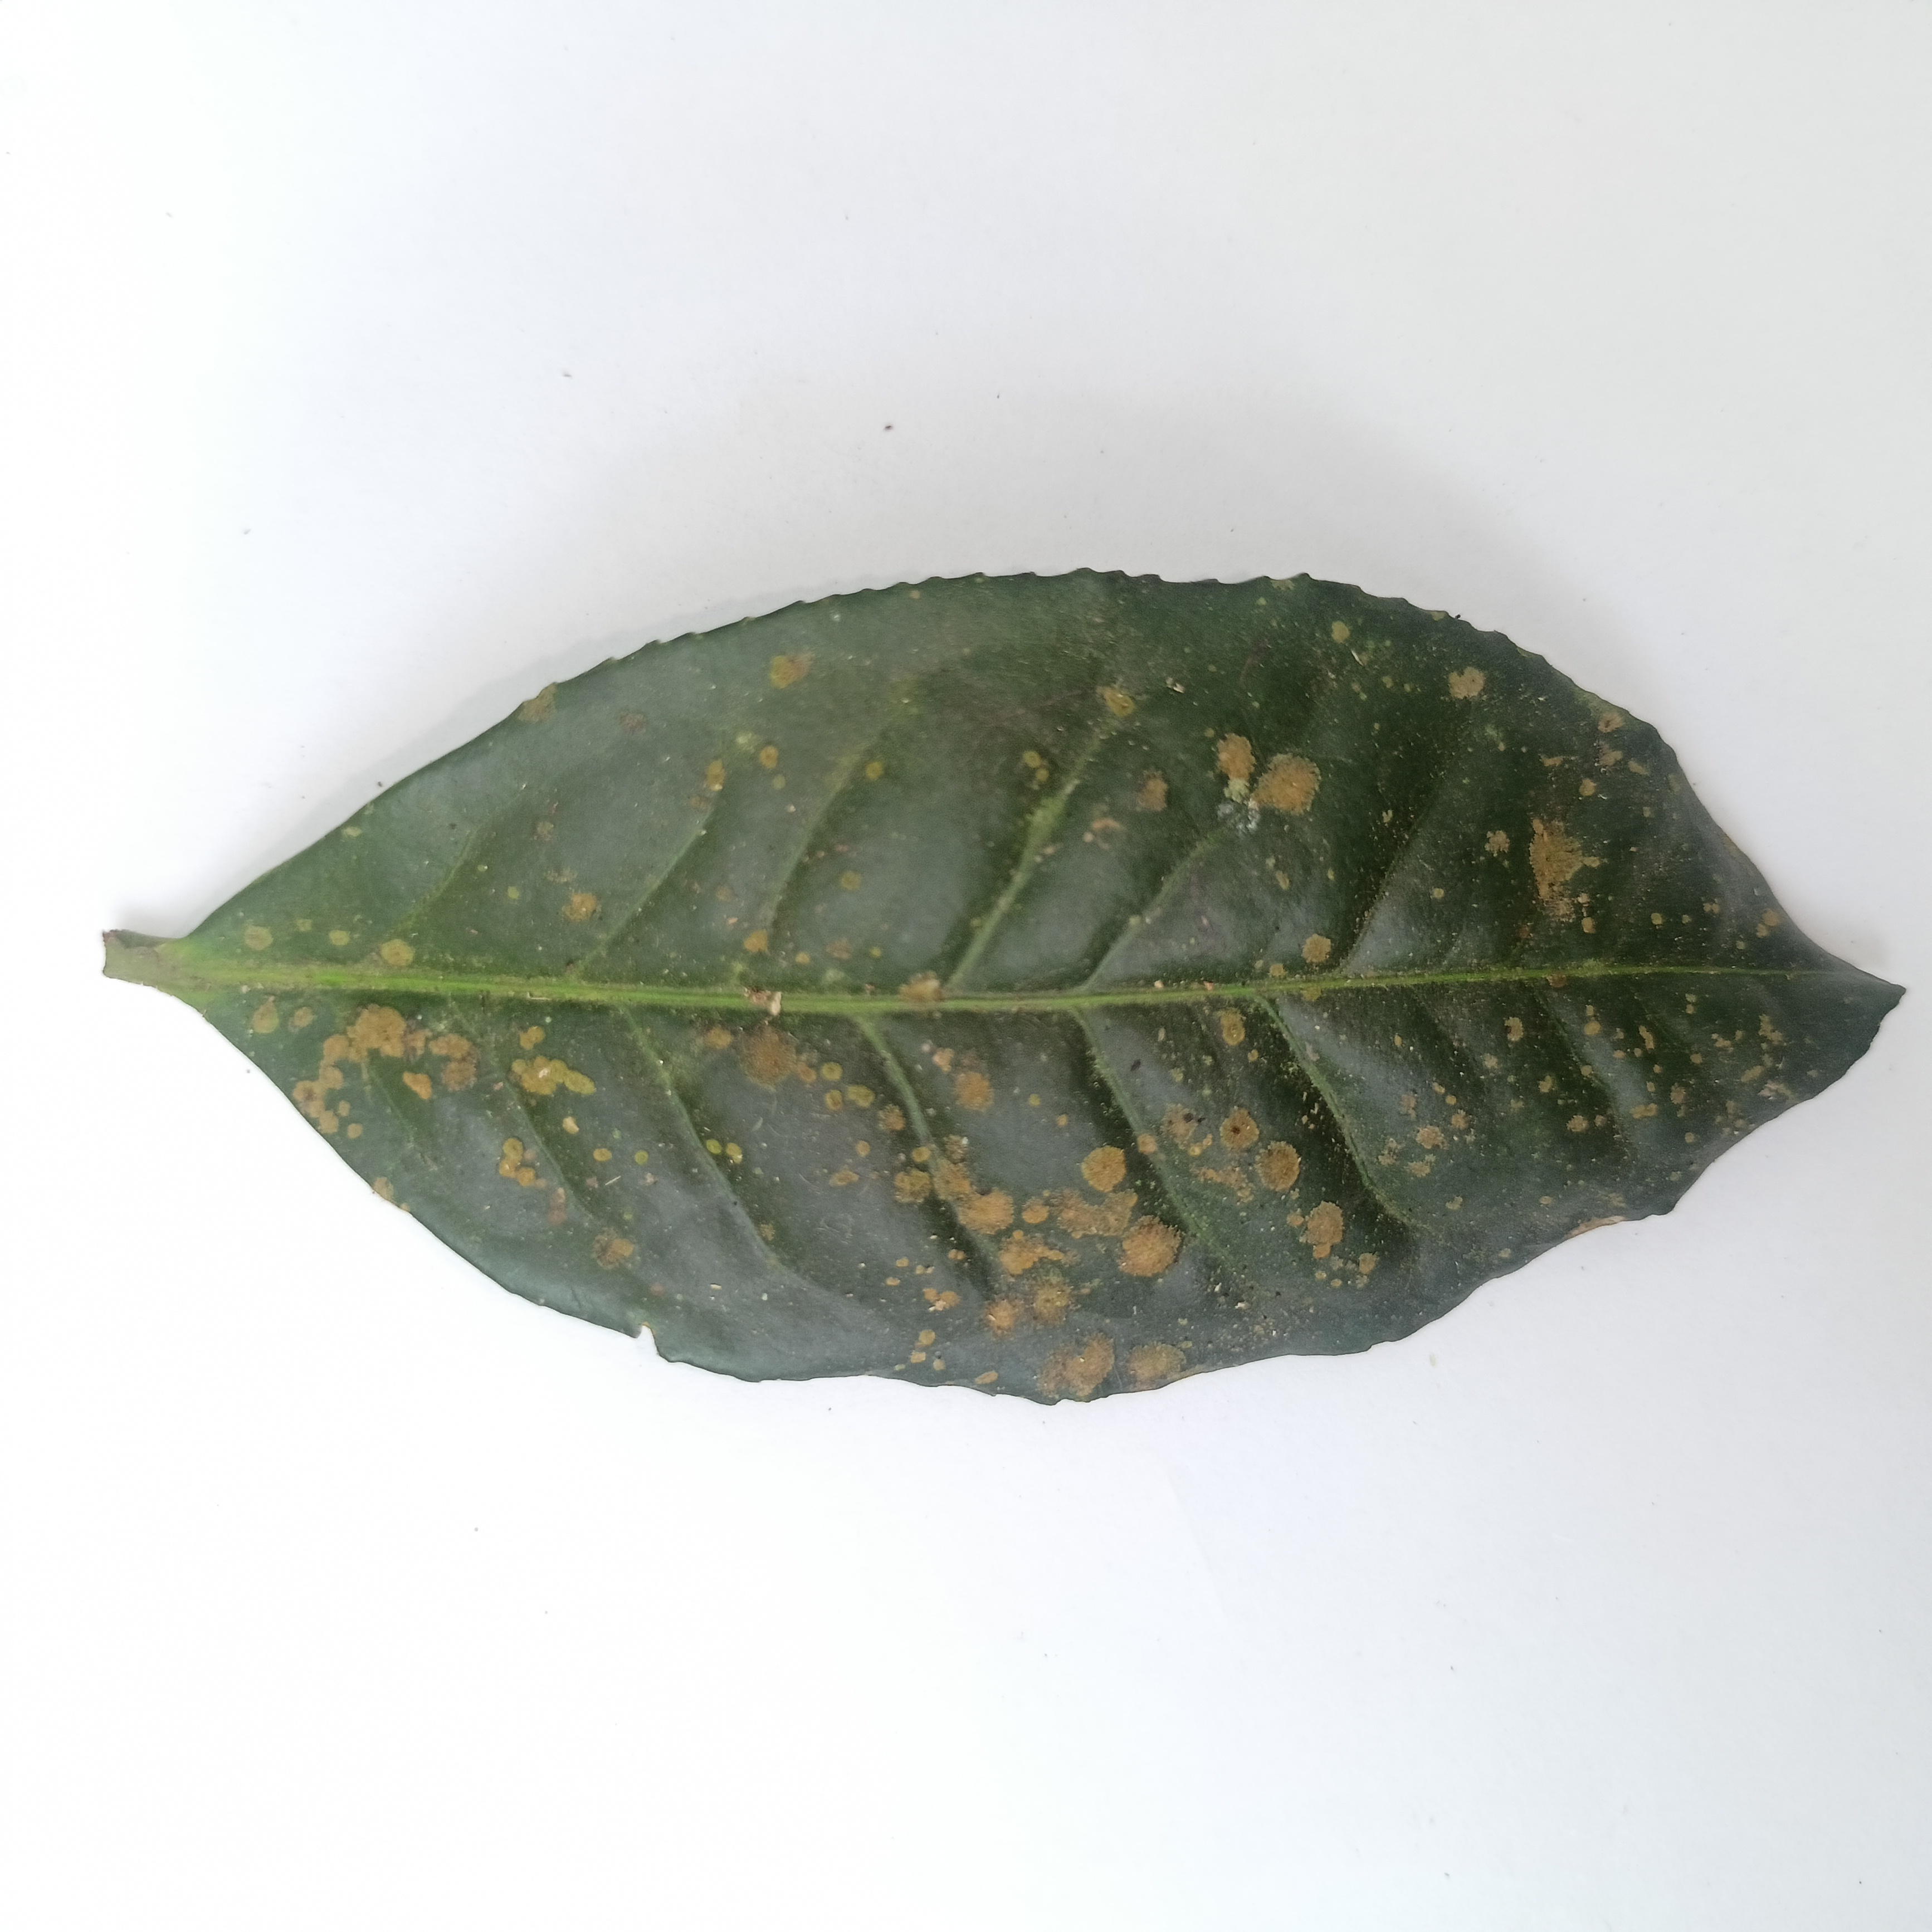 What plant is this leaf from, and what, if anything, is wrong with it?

tea, algal leaf
